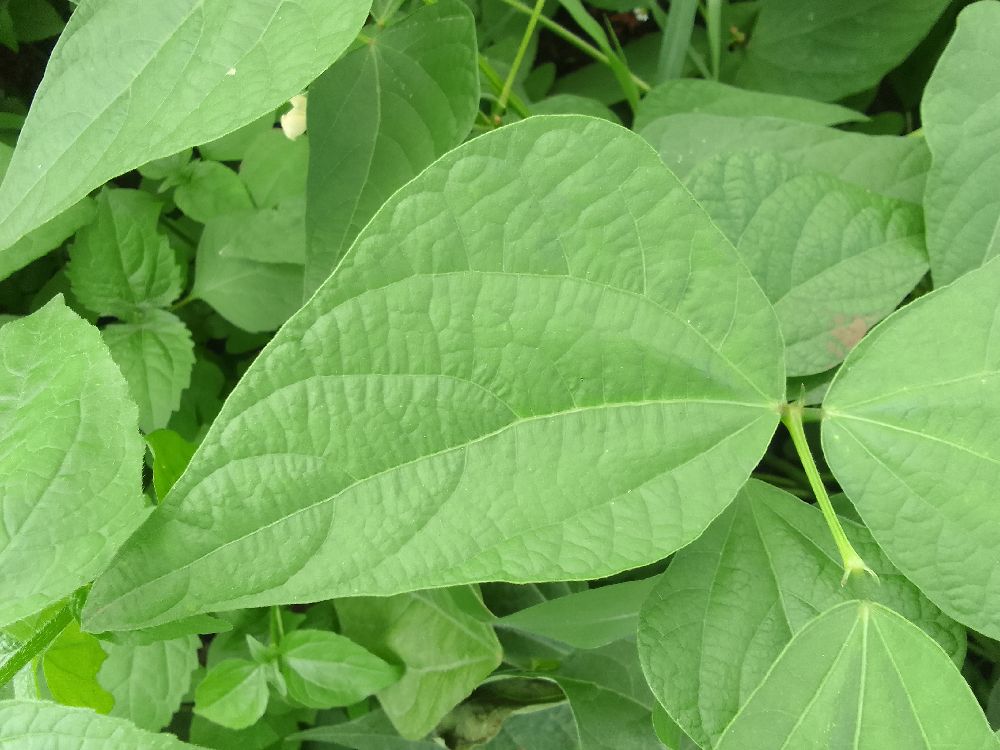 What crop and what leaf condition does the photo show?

common bean, healthy
